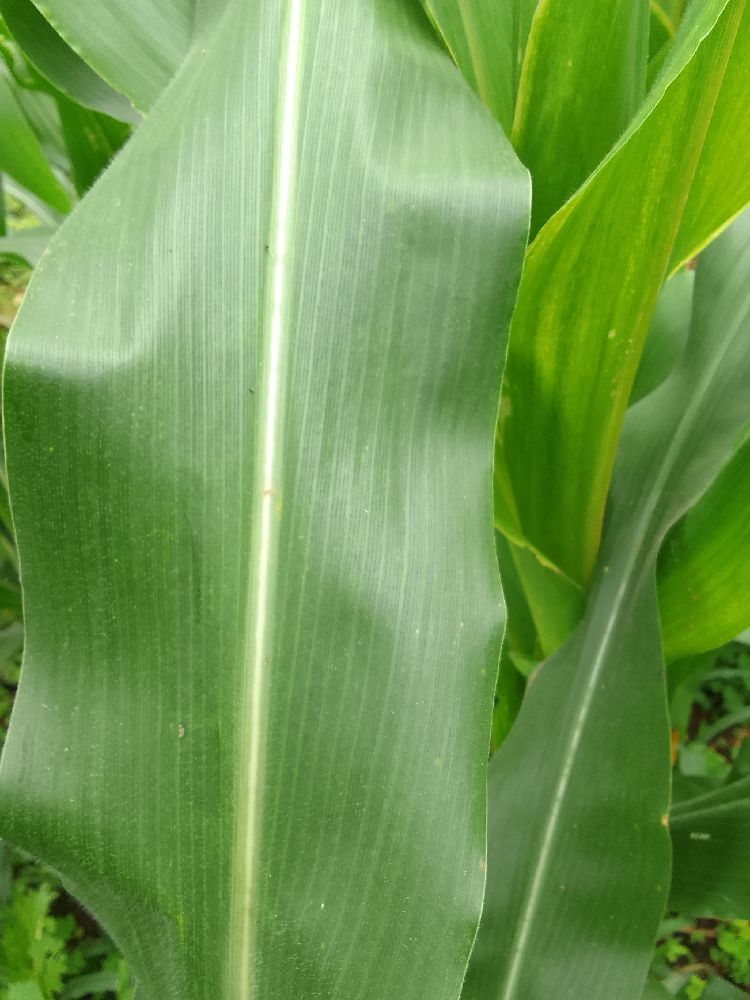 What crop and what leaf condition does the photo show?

maize, healthy
